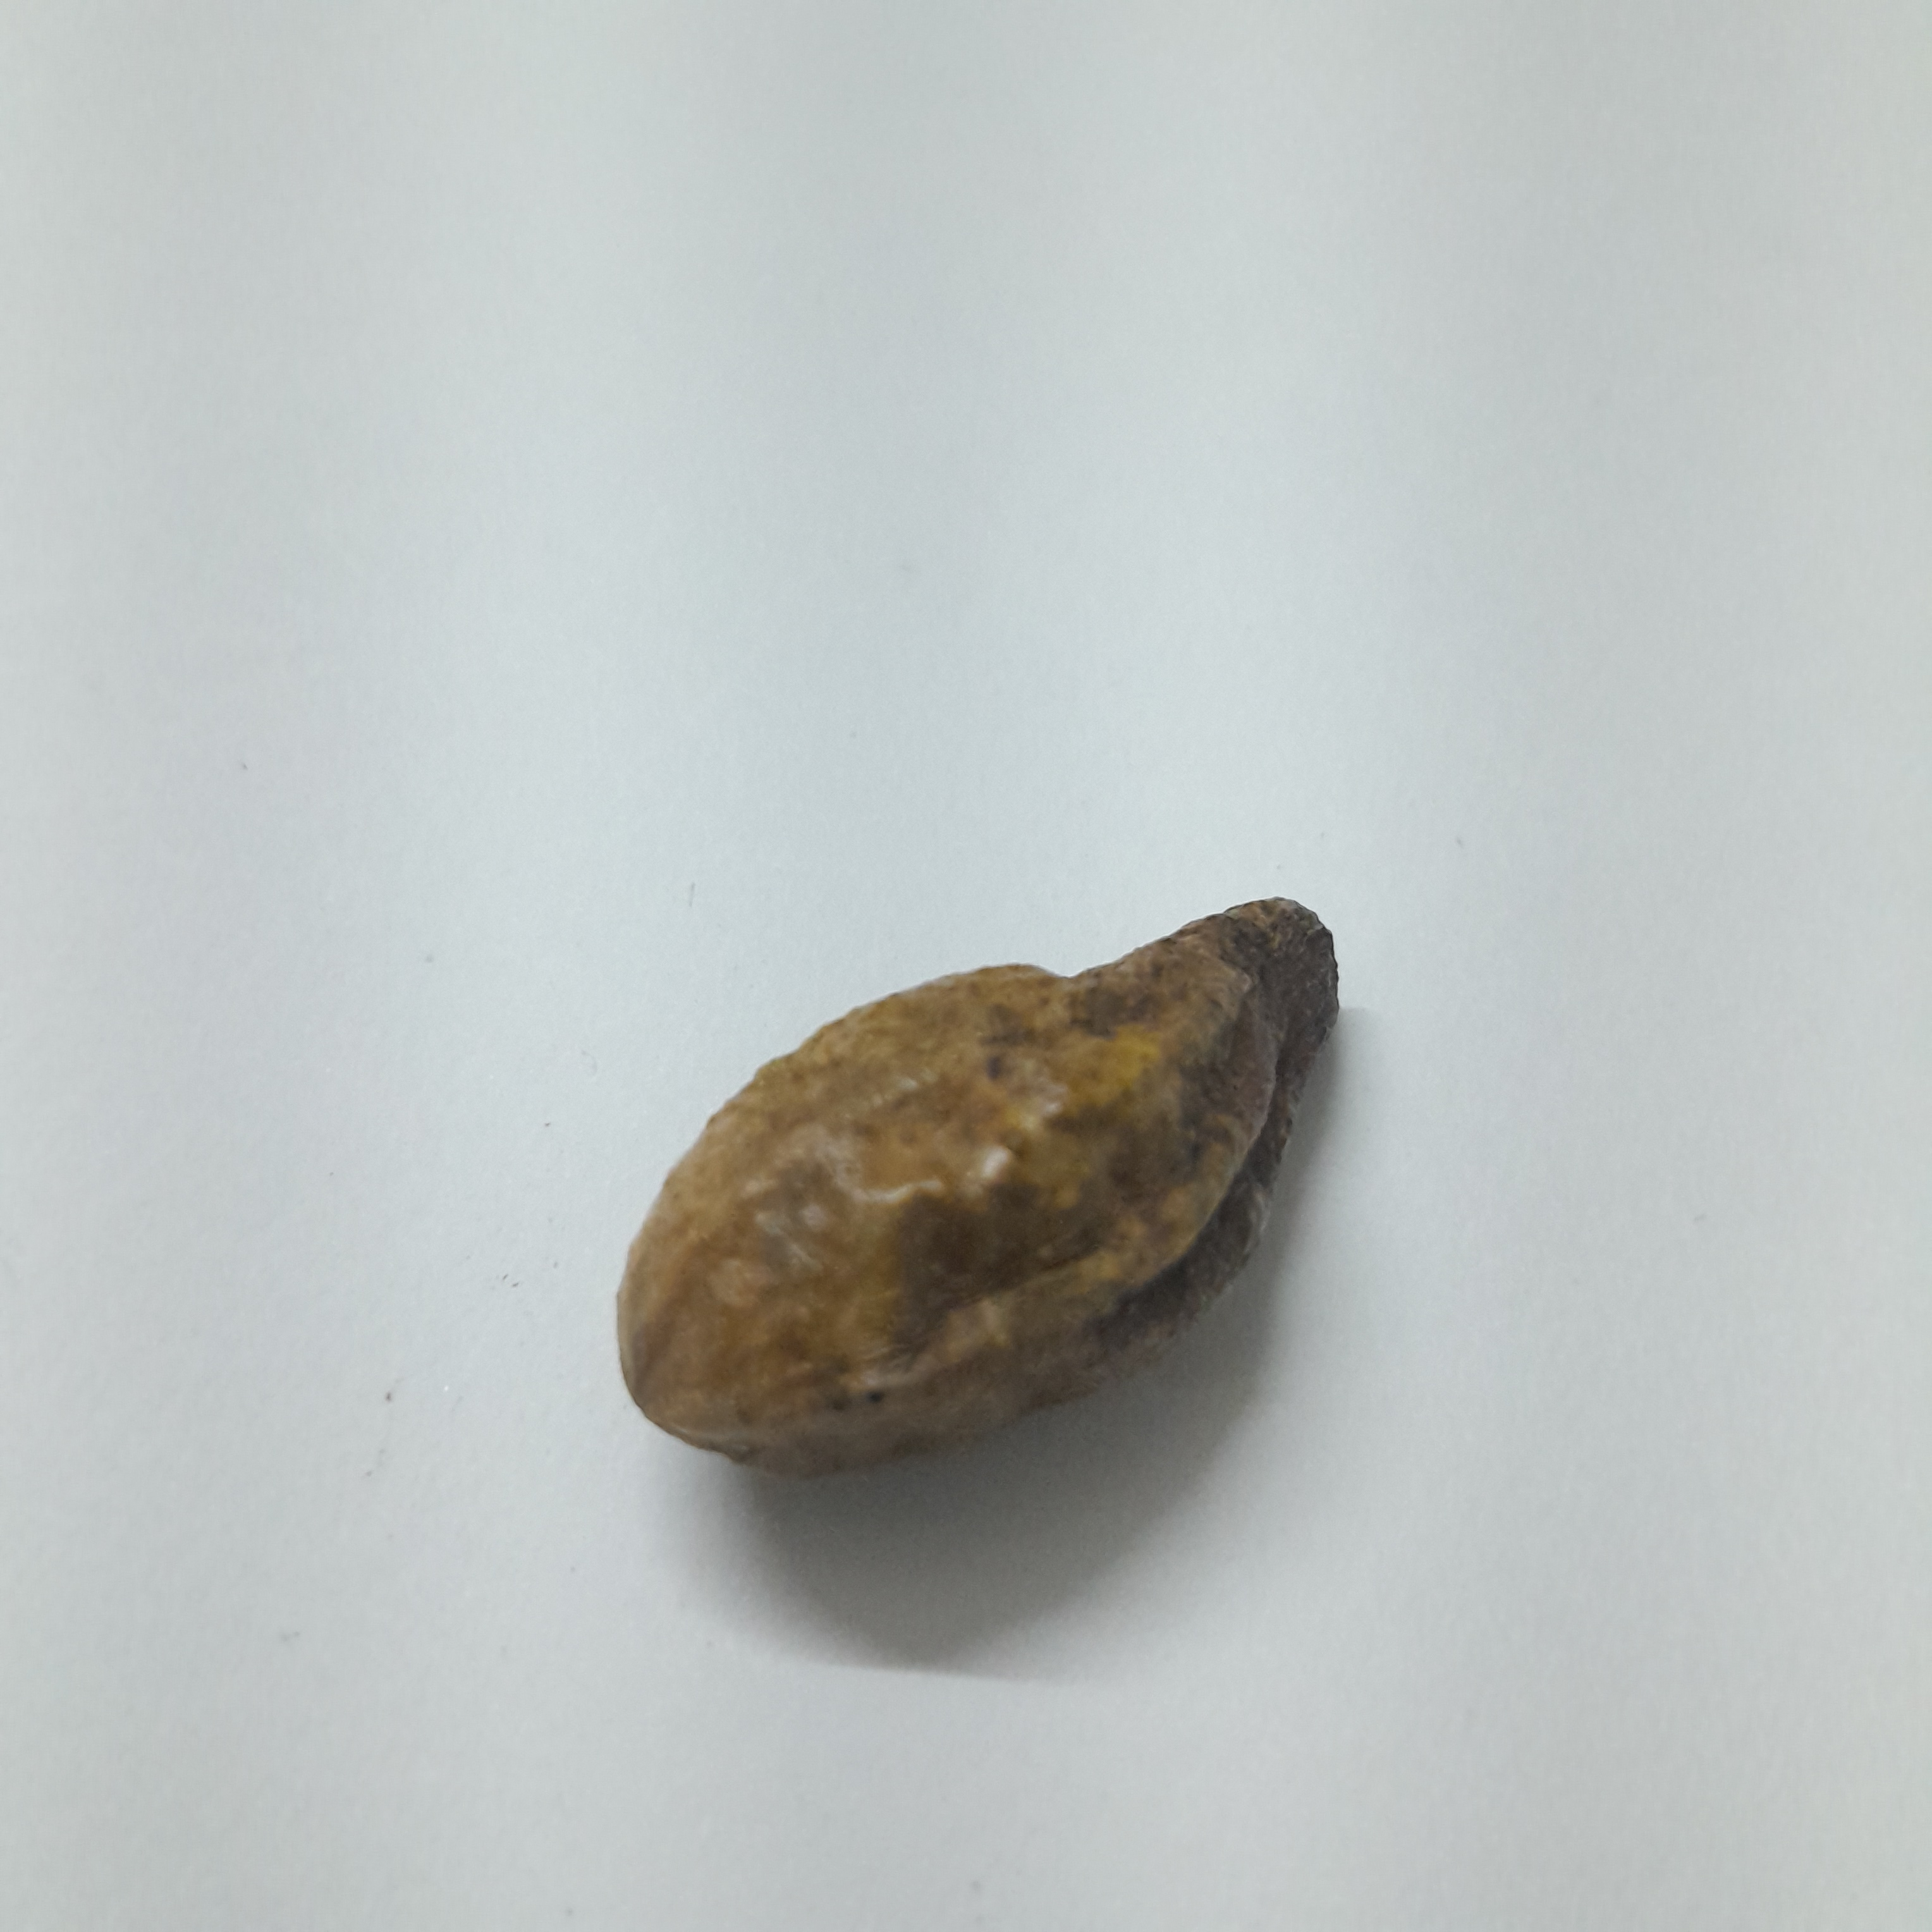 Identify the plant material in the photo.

hirdaa
